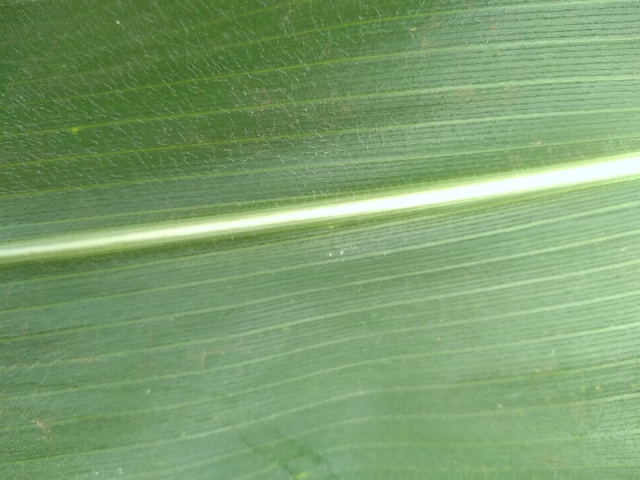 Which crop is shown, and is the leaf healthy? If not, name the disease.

maize, healthy
